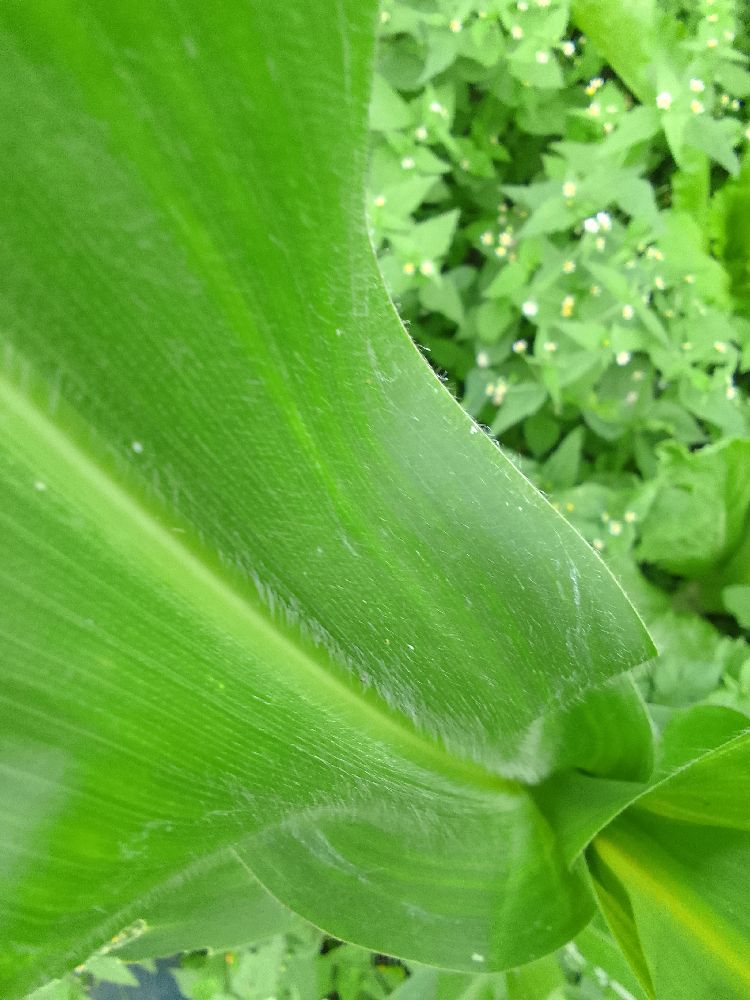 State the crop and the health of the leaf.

maize, healthy
